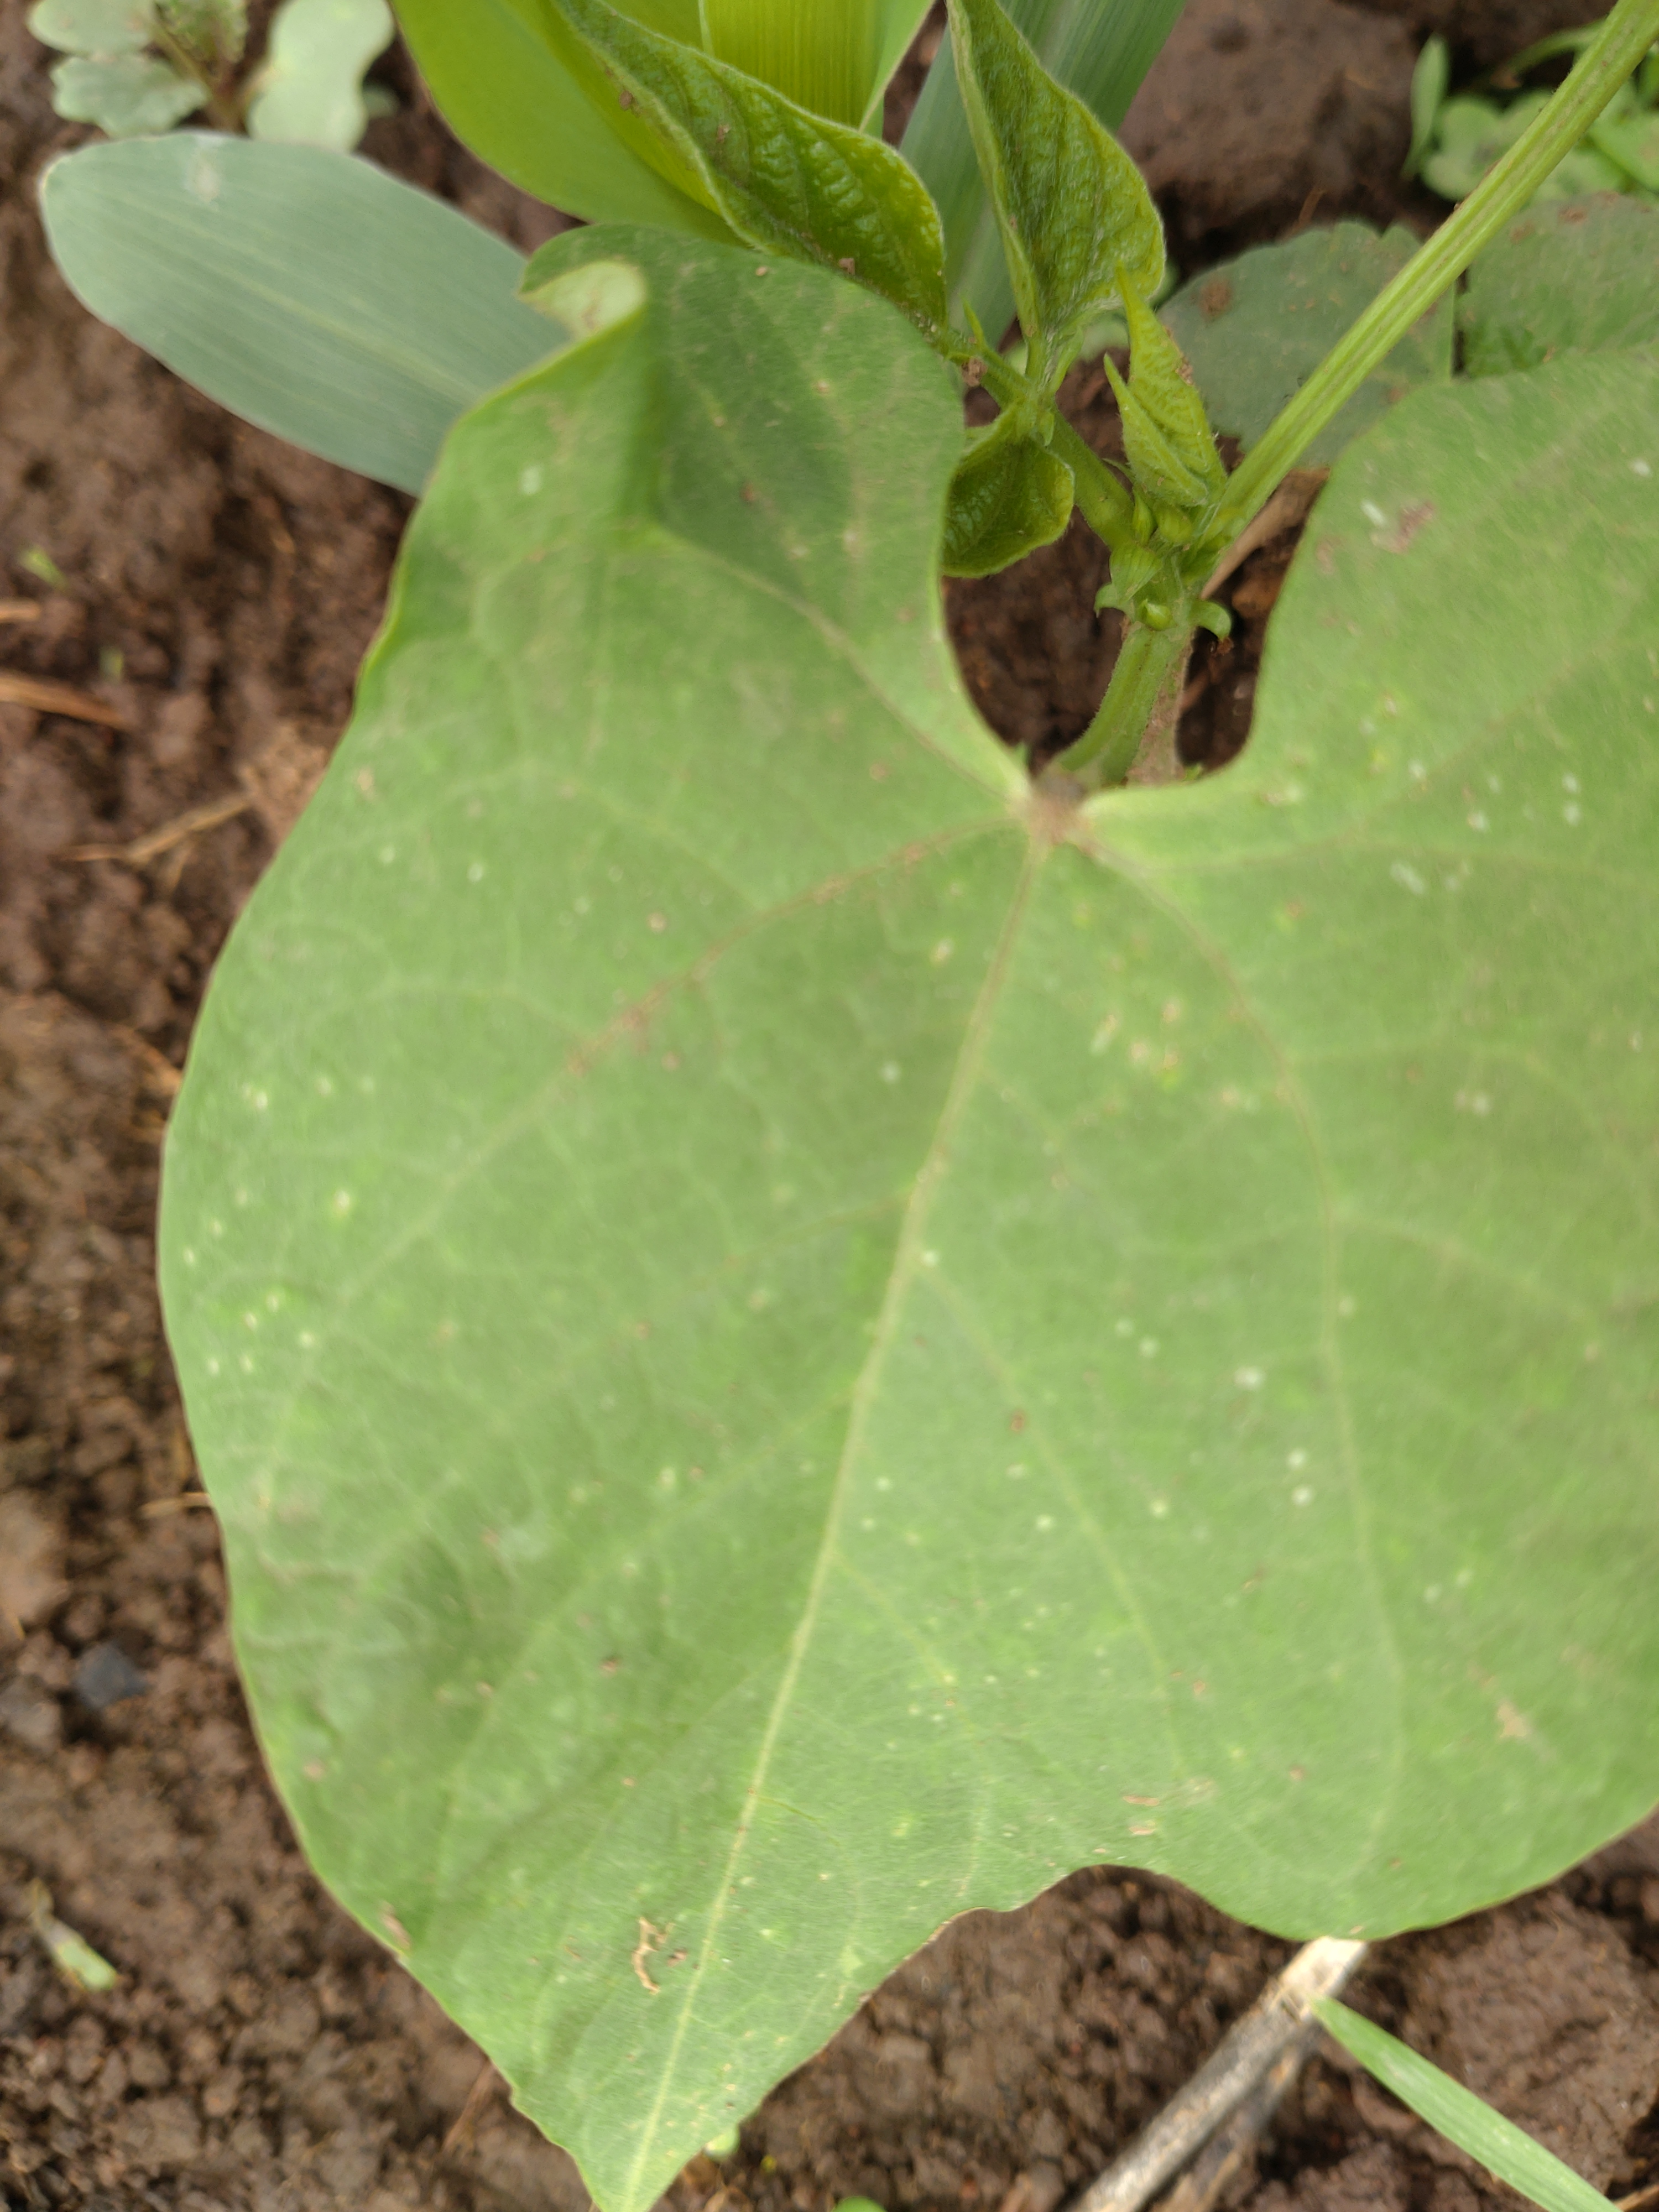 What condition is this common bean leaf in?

healthy
